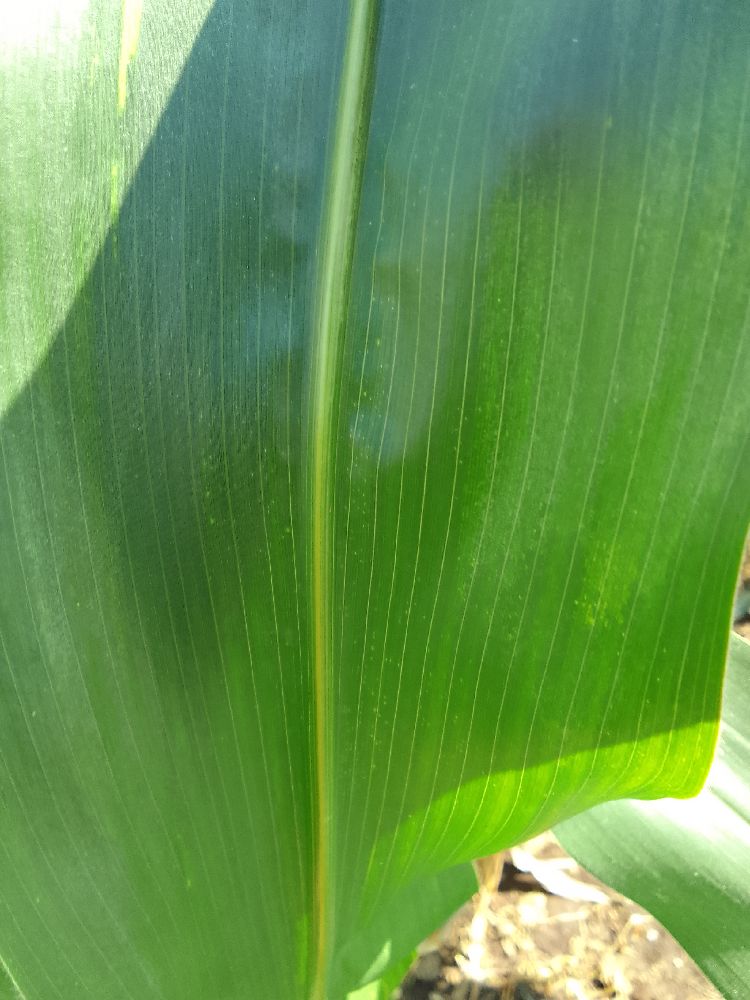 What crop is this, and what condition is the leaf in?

maize, healthy
